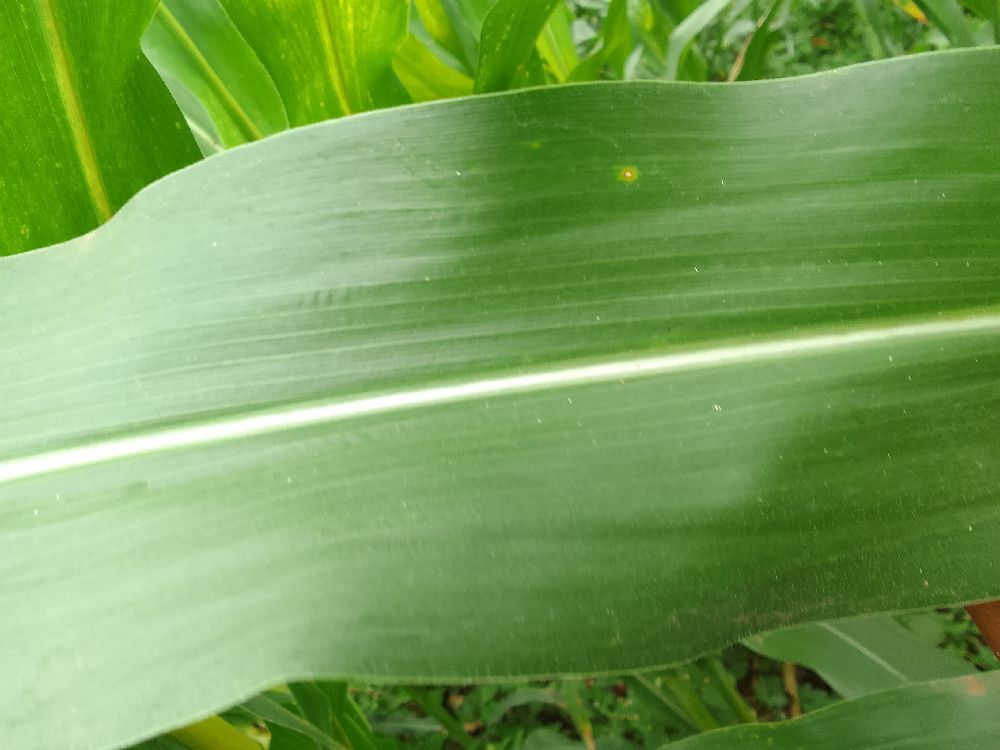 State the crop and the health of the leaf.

maize, healthy
